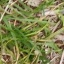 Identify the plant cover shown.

grass
